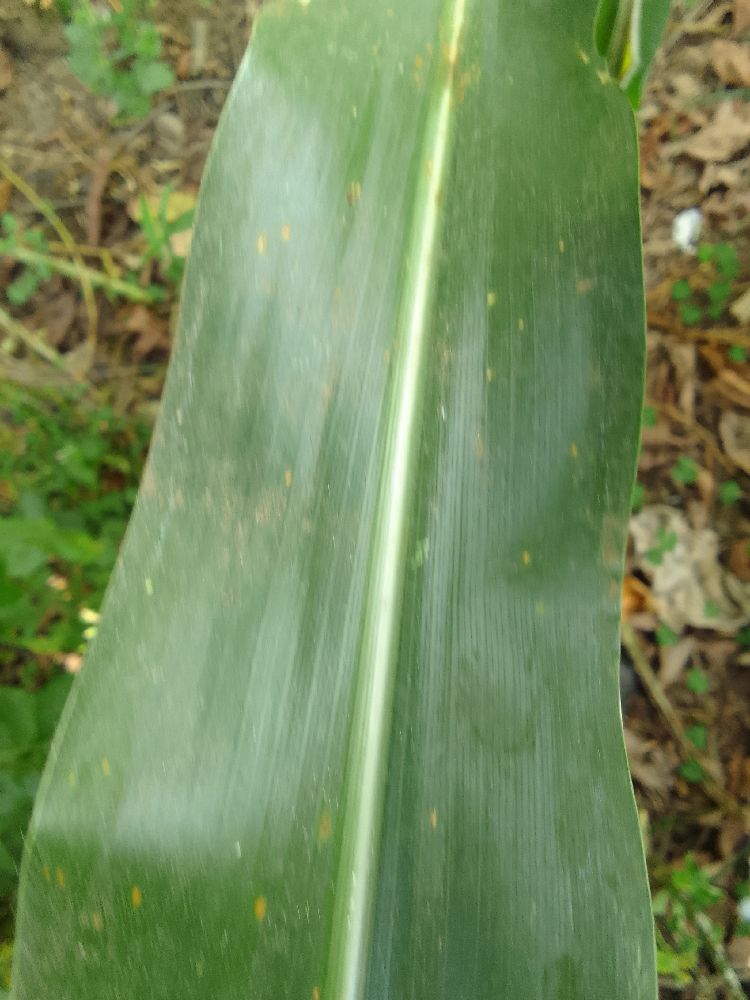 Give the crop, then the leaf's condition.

maize, healthy
